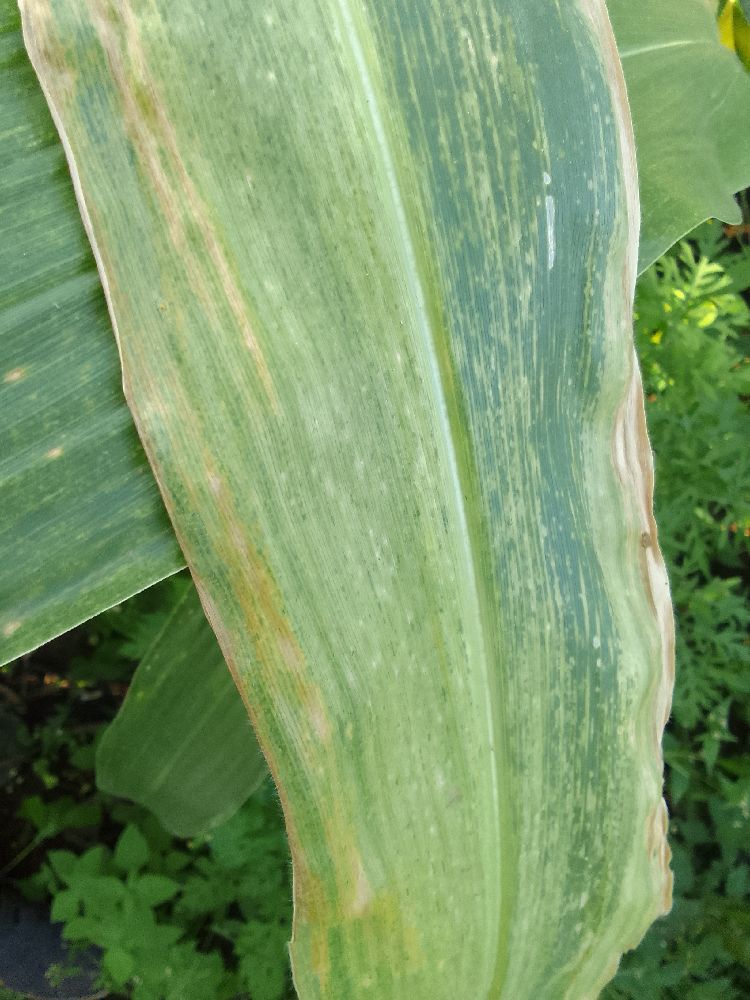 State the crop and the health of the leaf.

maize, maize lethal necrosis
